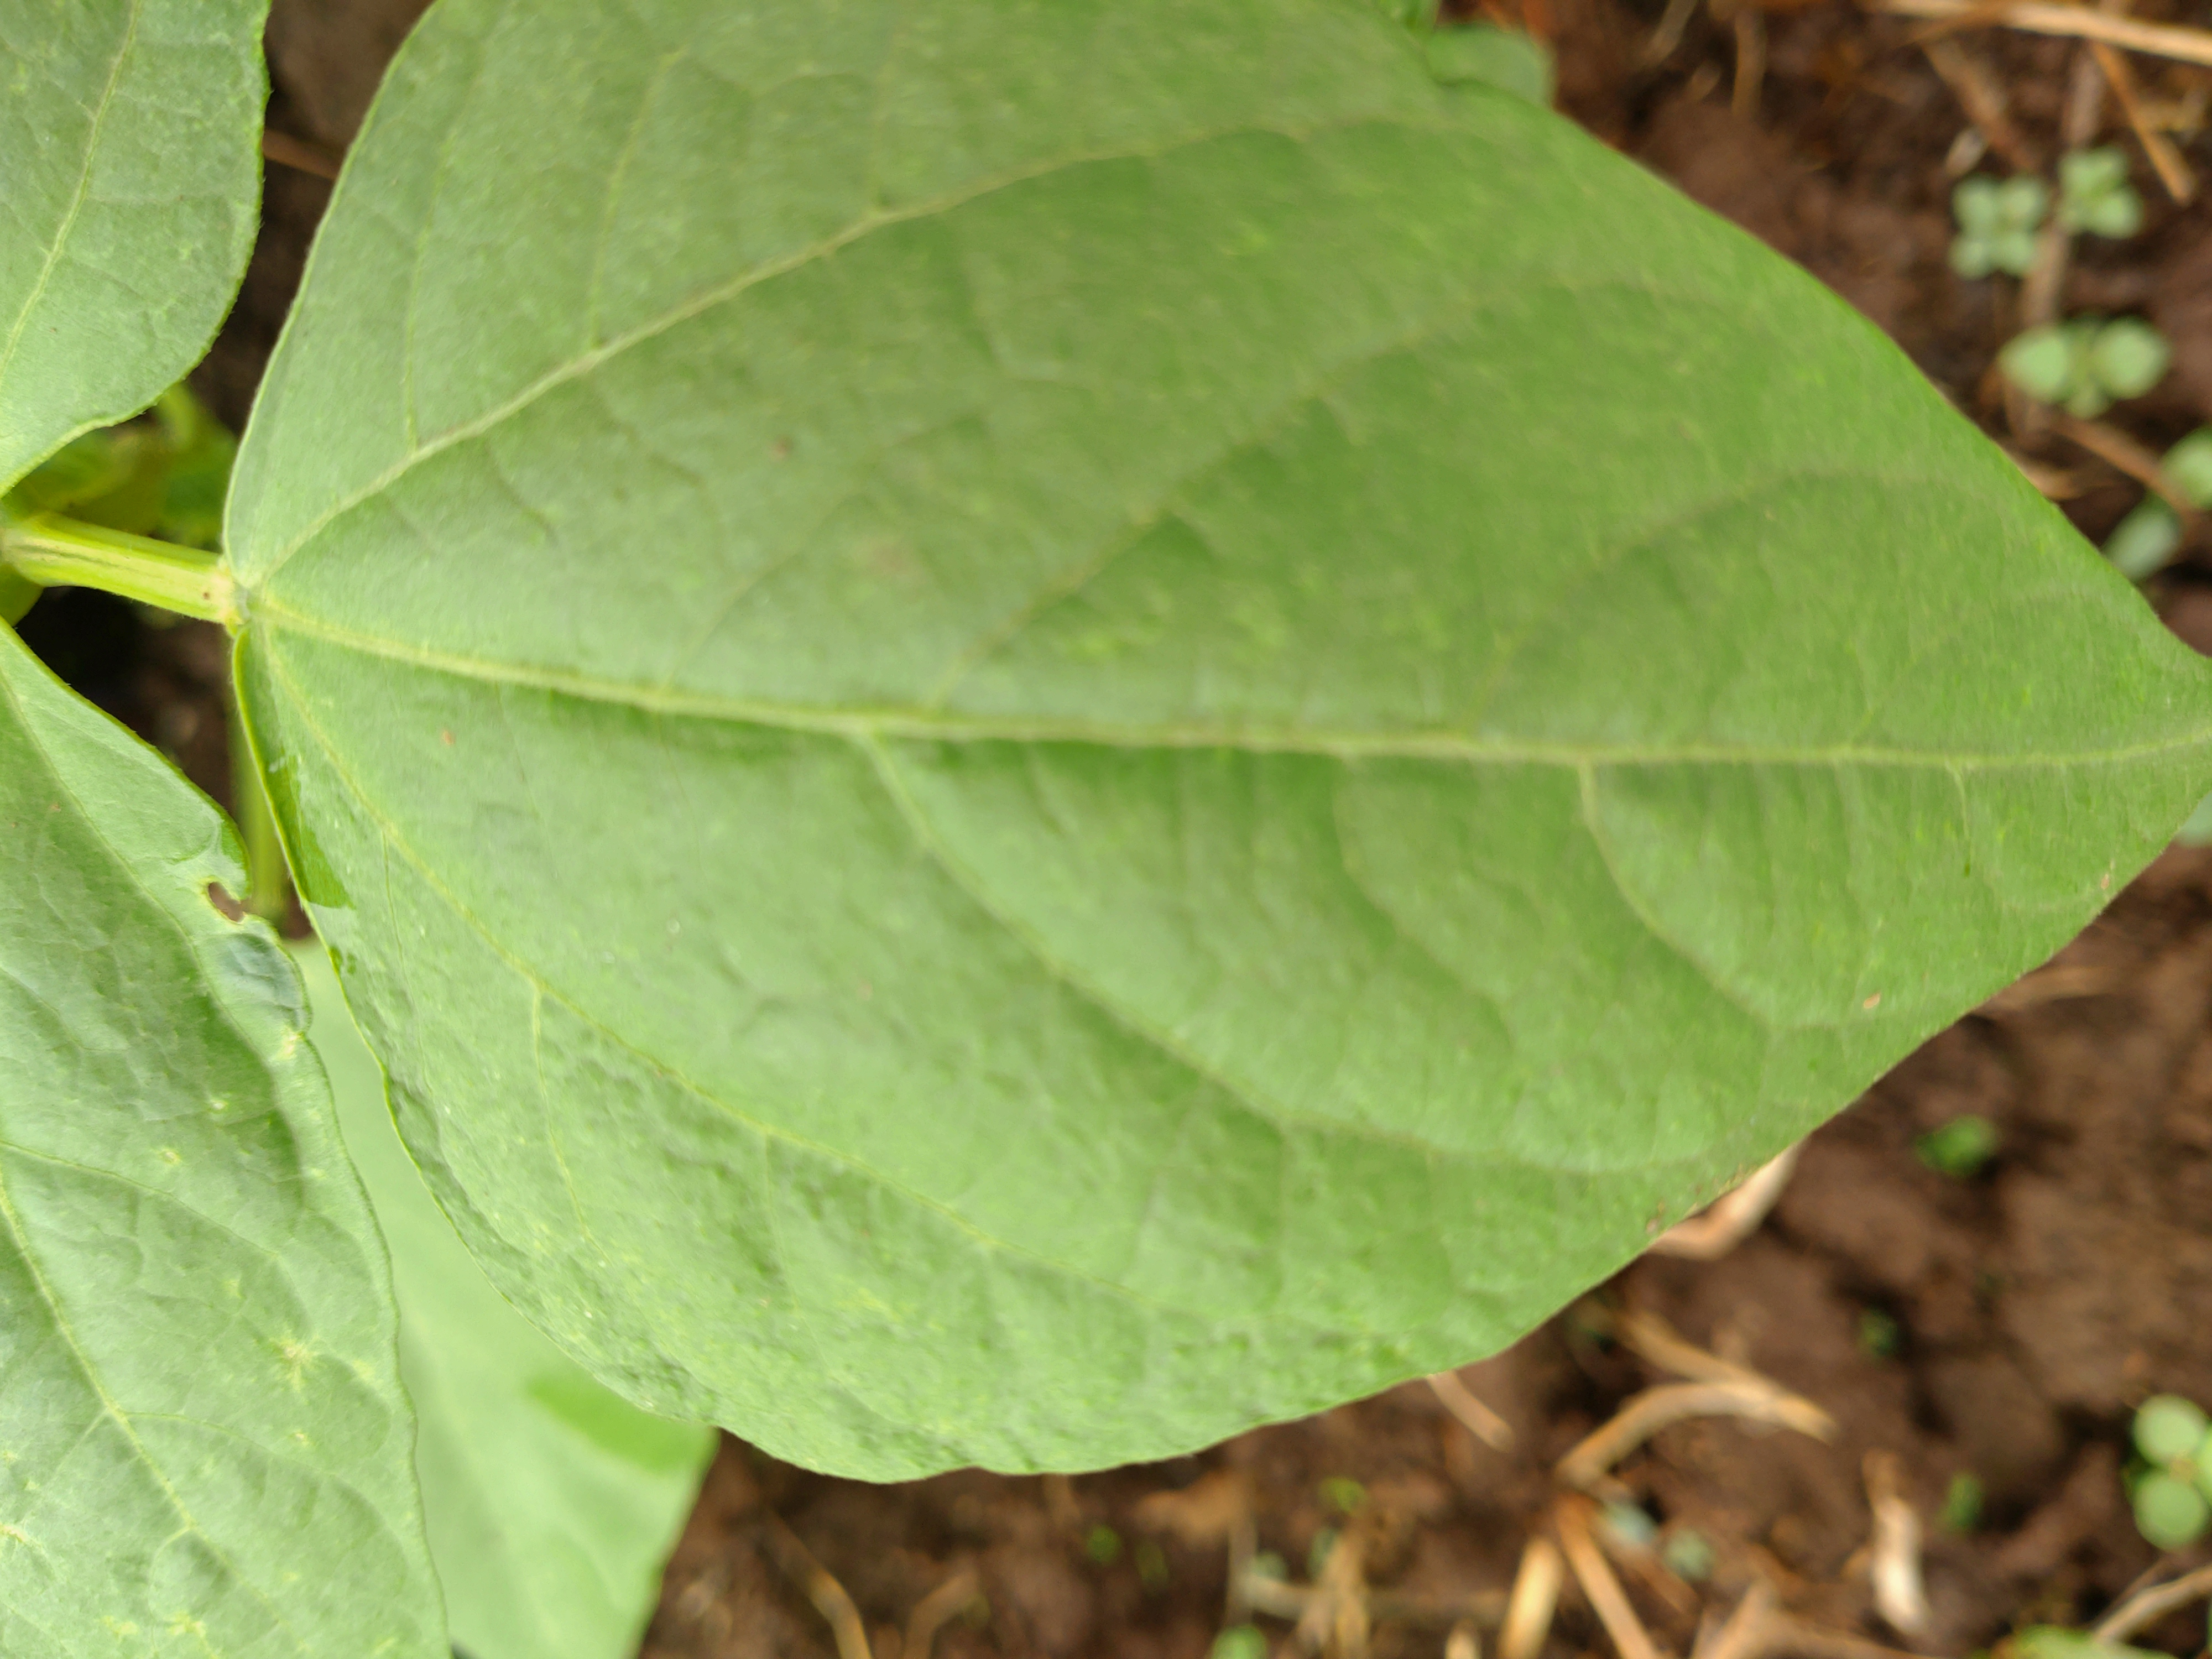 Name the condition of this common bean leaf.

healthy
